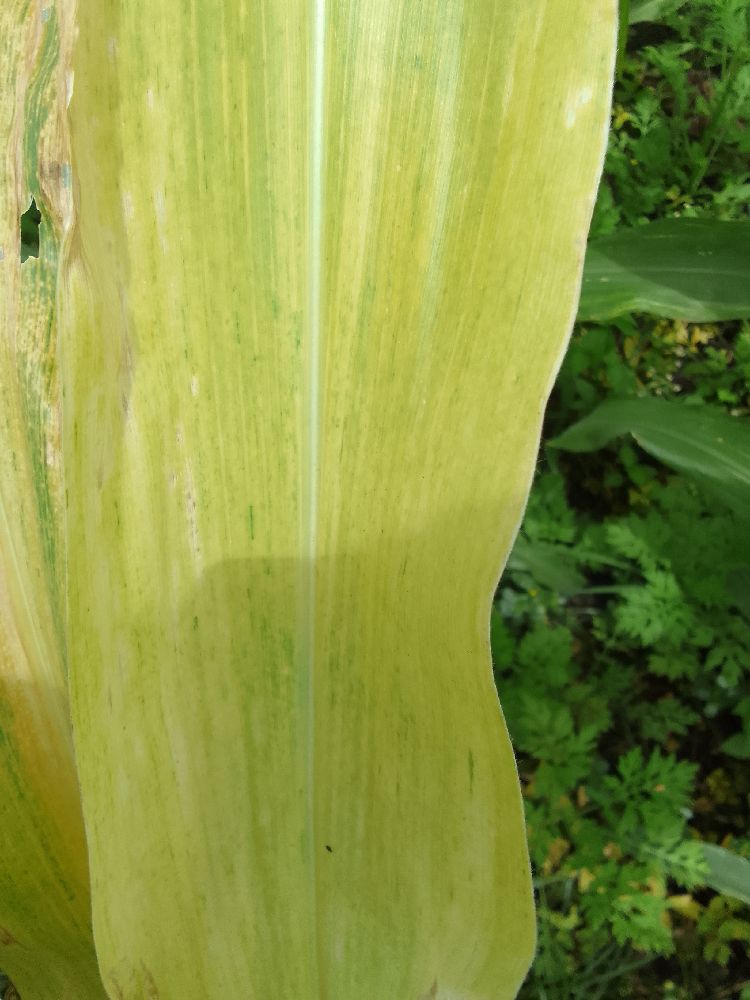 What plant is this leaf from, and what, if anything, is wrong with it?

maize, maize lethal necrosis
